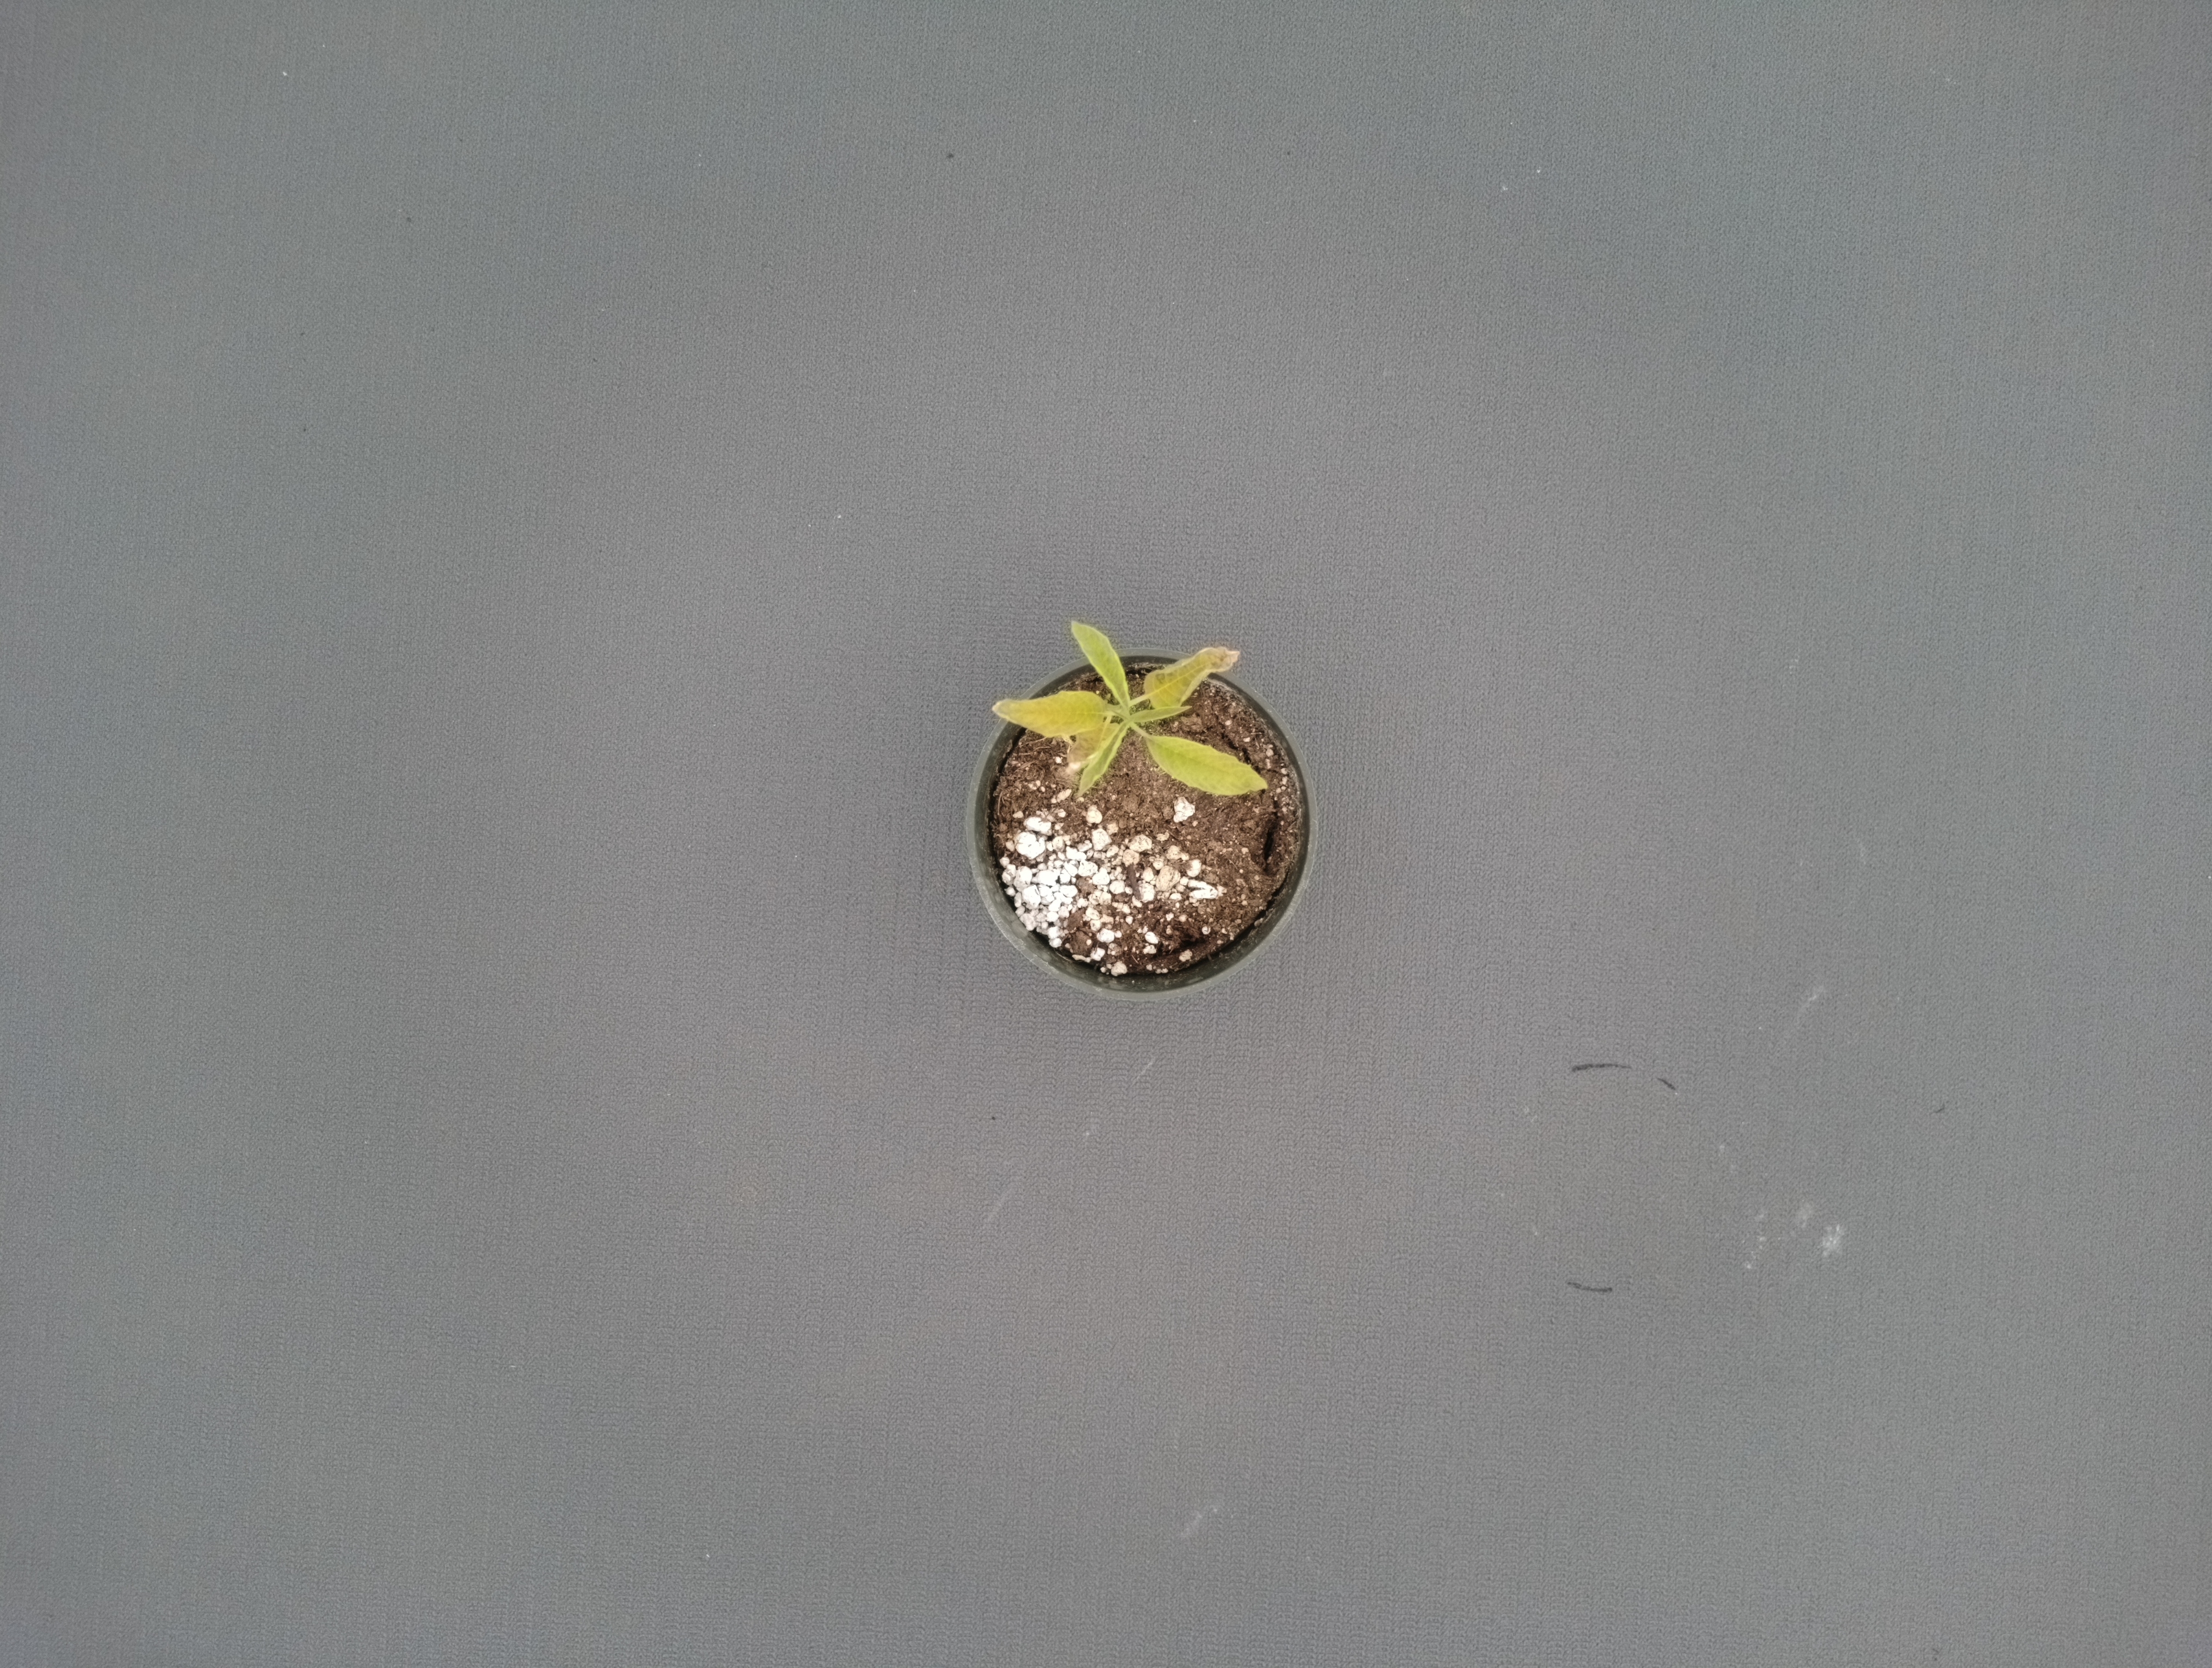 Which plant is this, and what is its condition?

waterhemp, chlorosis necrosis
